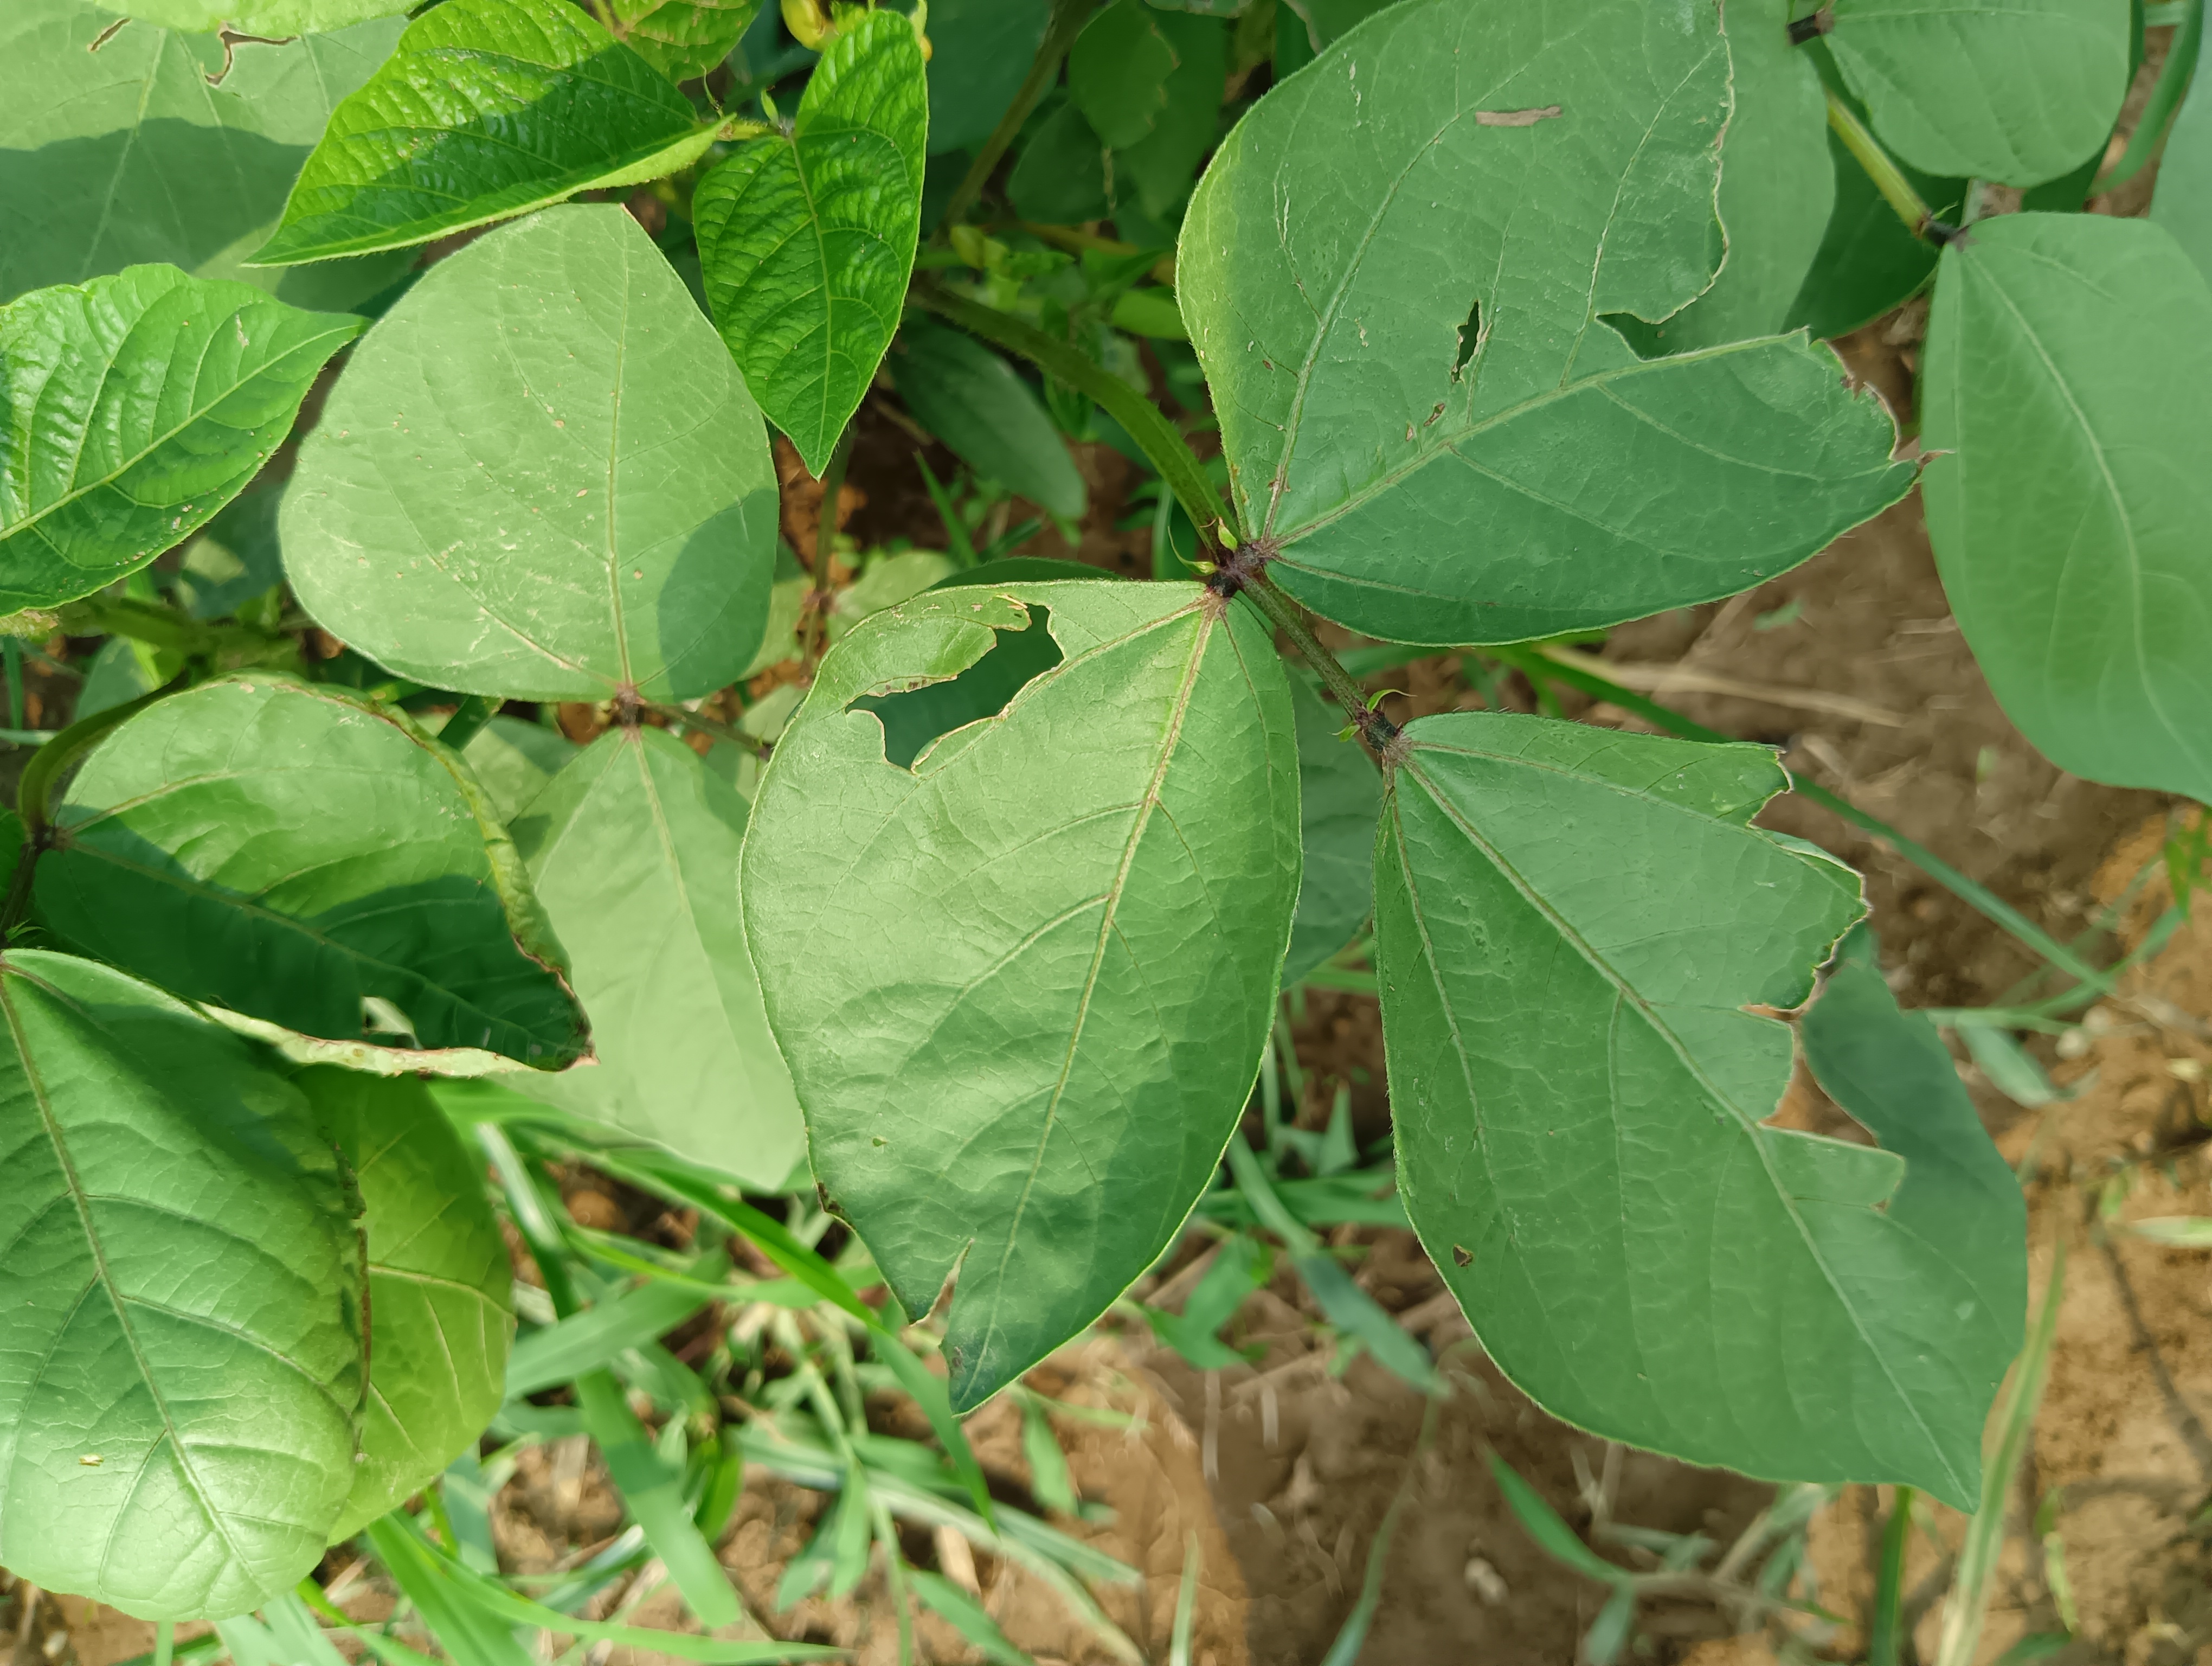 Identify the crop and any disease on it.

mungbean, healthy
